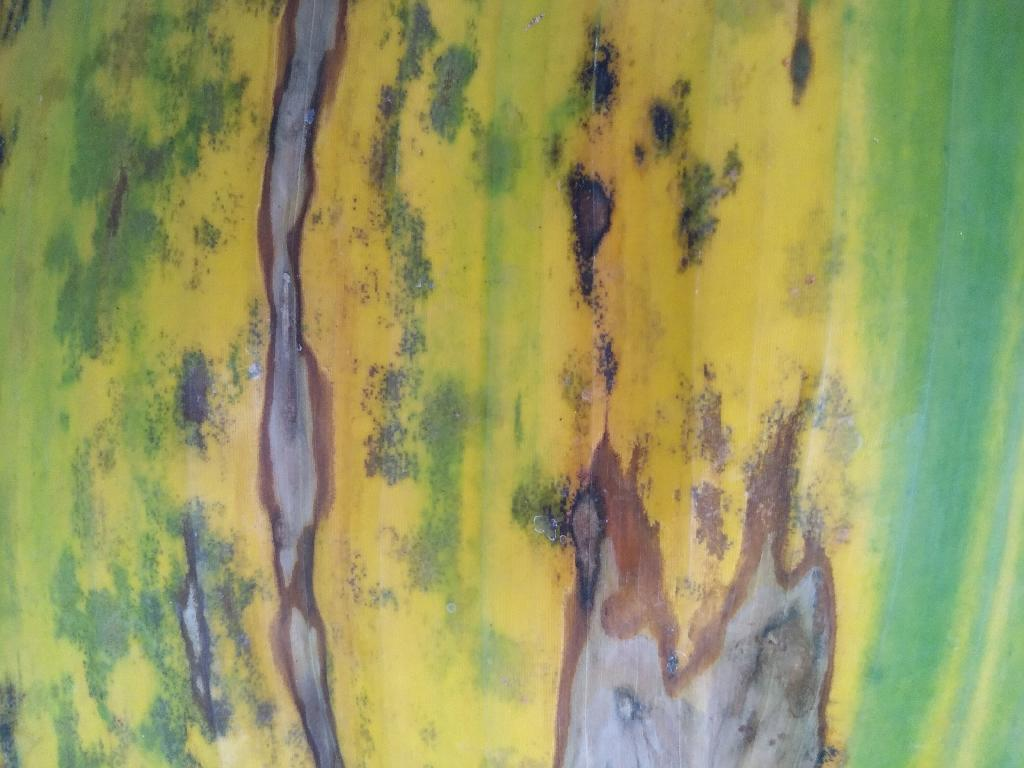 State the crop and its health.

banana, black sigatoka
